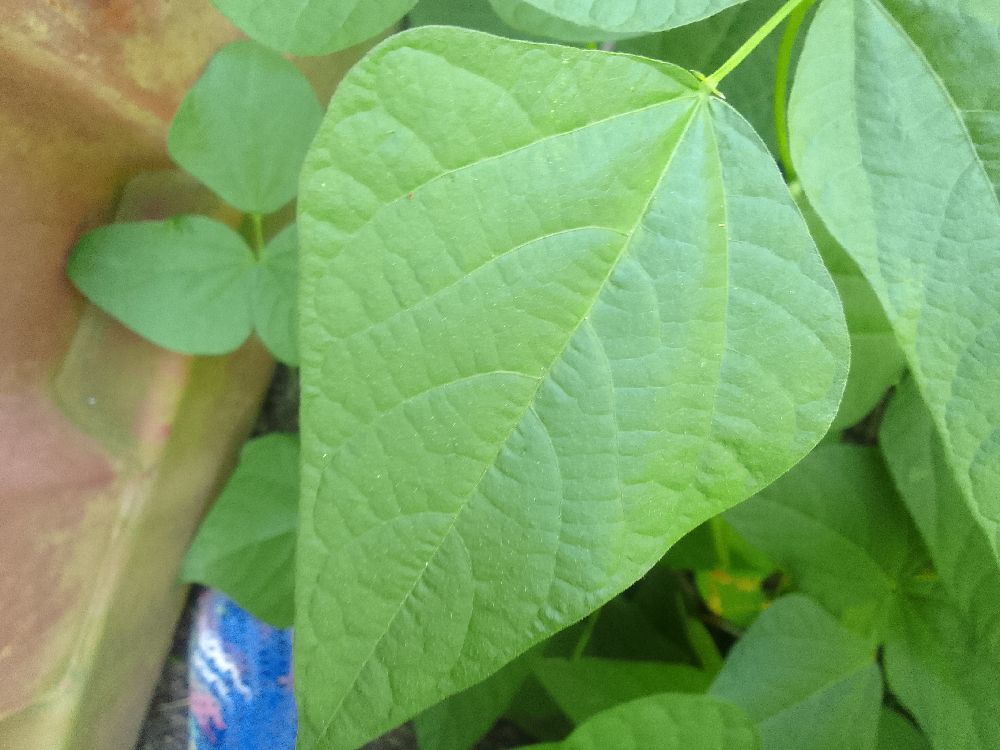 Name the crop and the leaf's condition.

common bean, healthy
